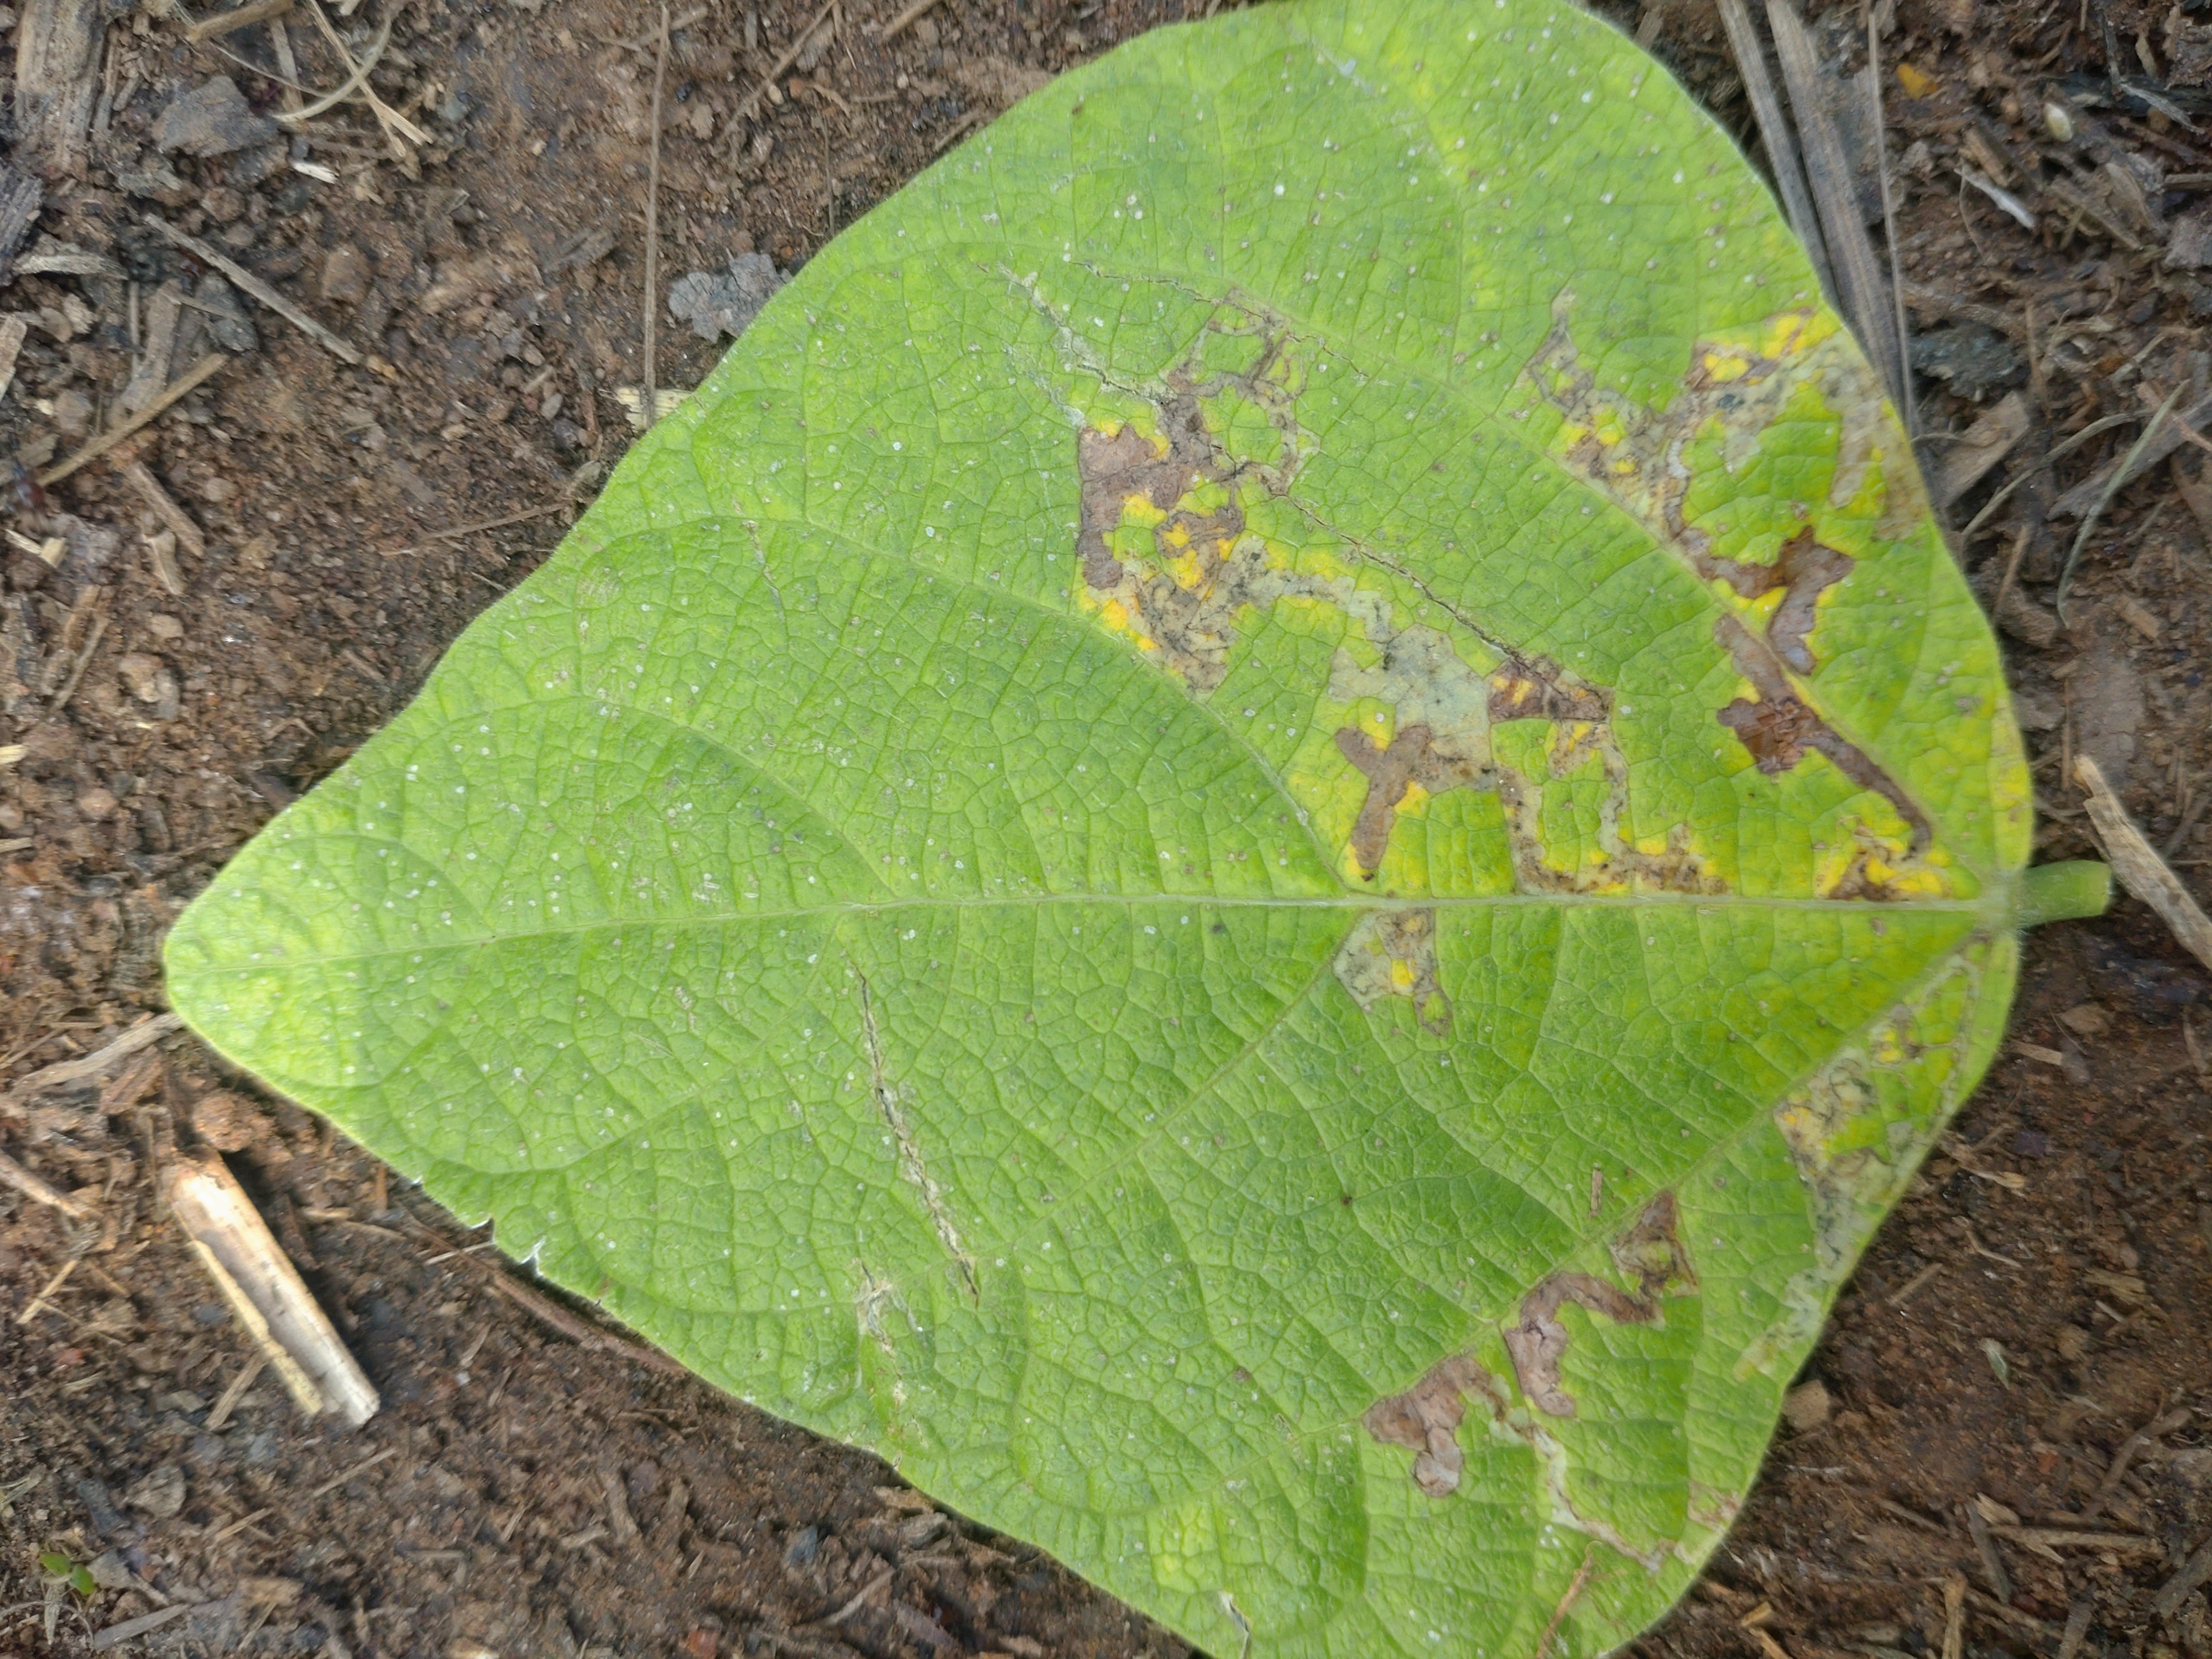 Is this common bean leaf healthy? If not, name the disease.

anthracnose
